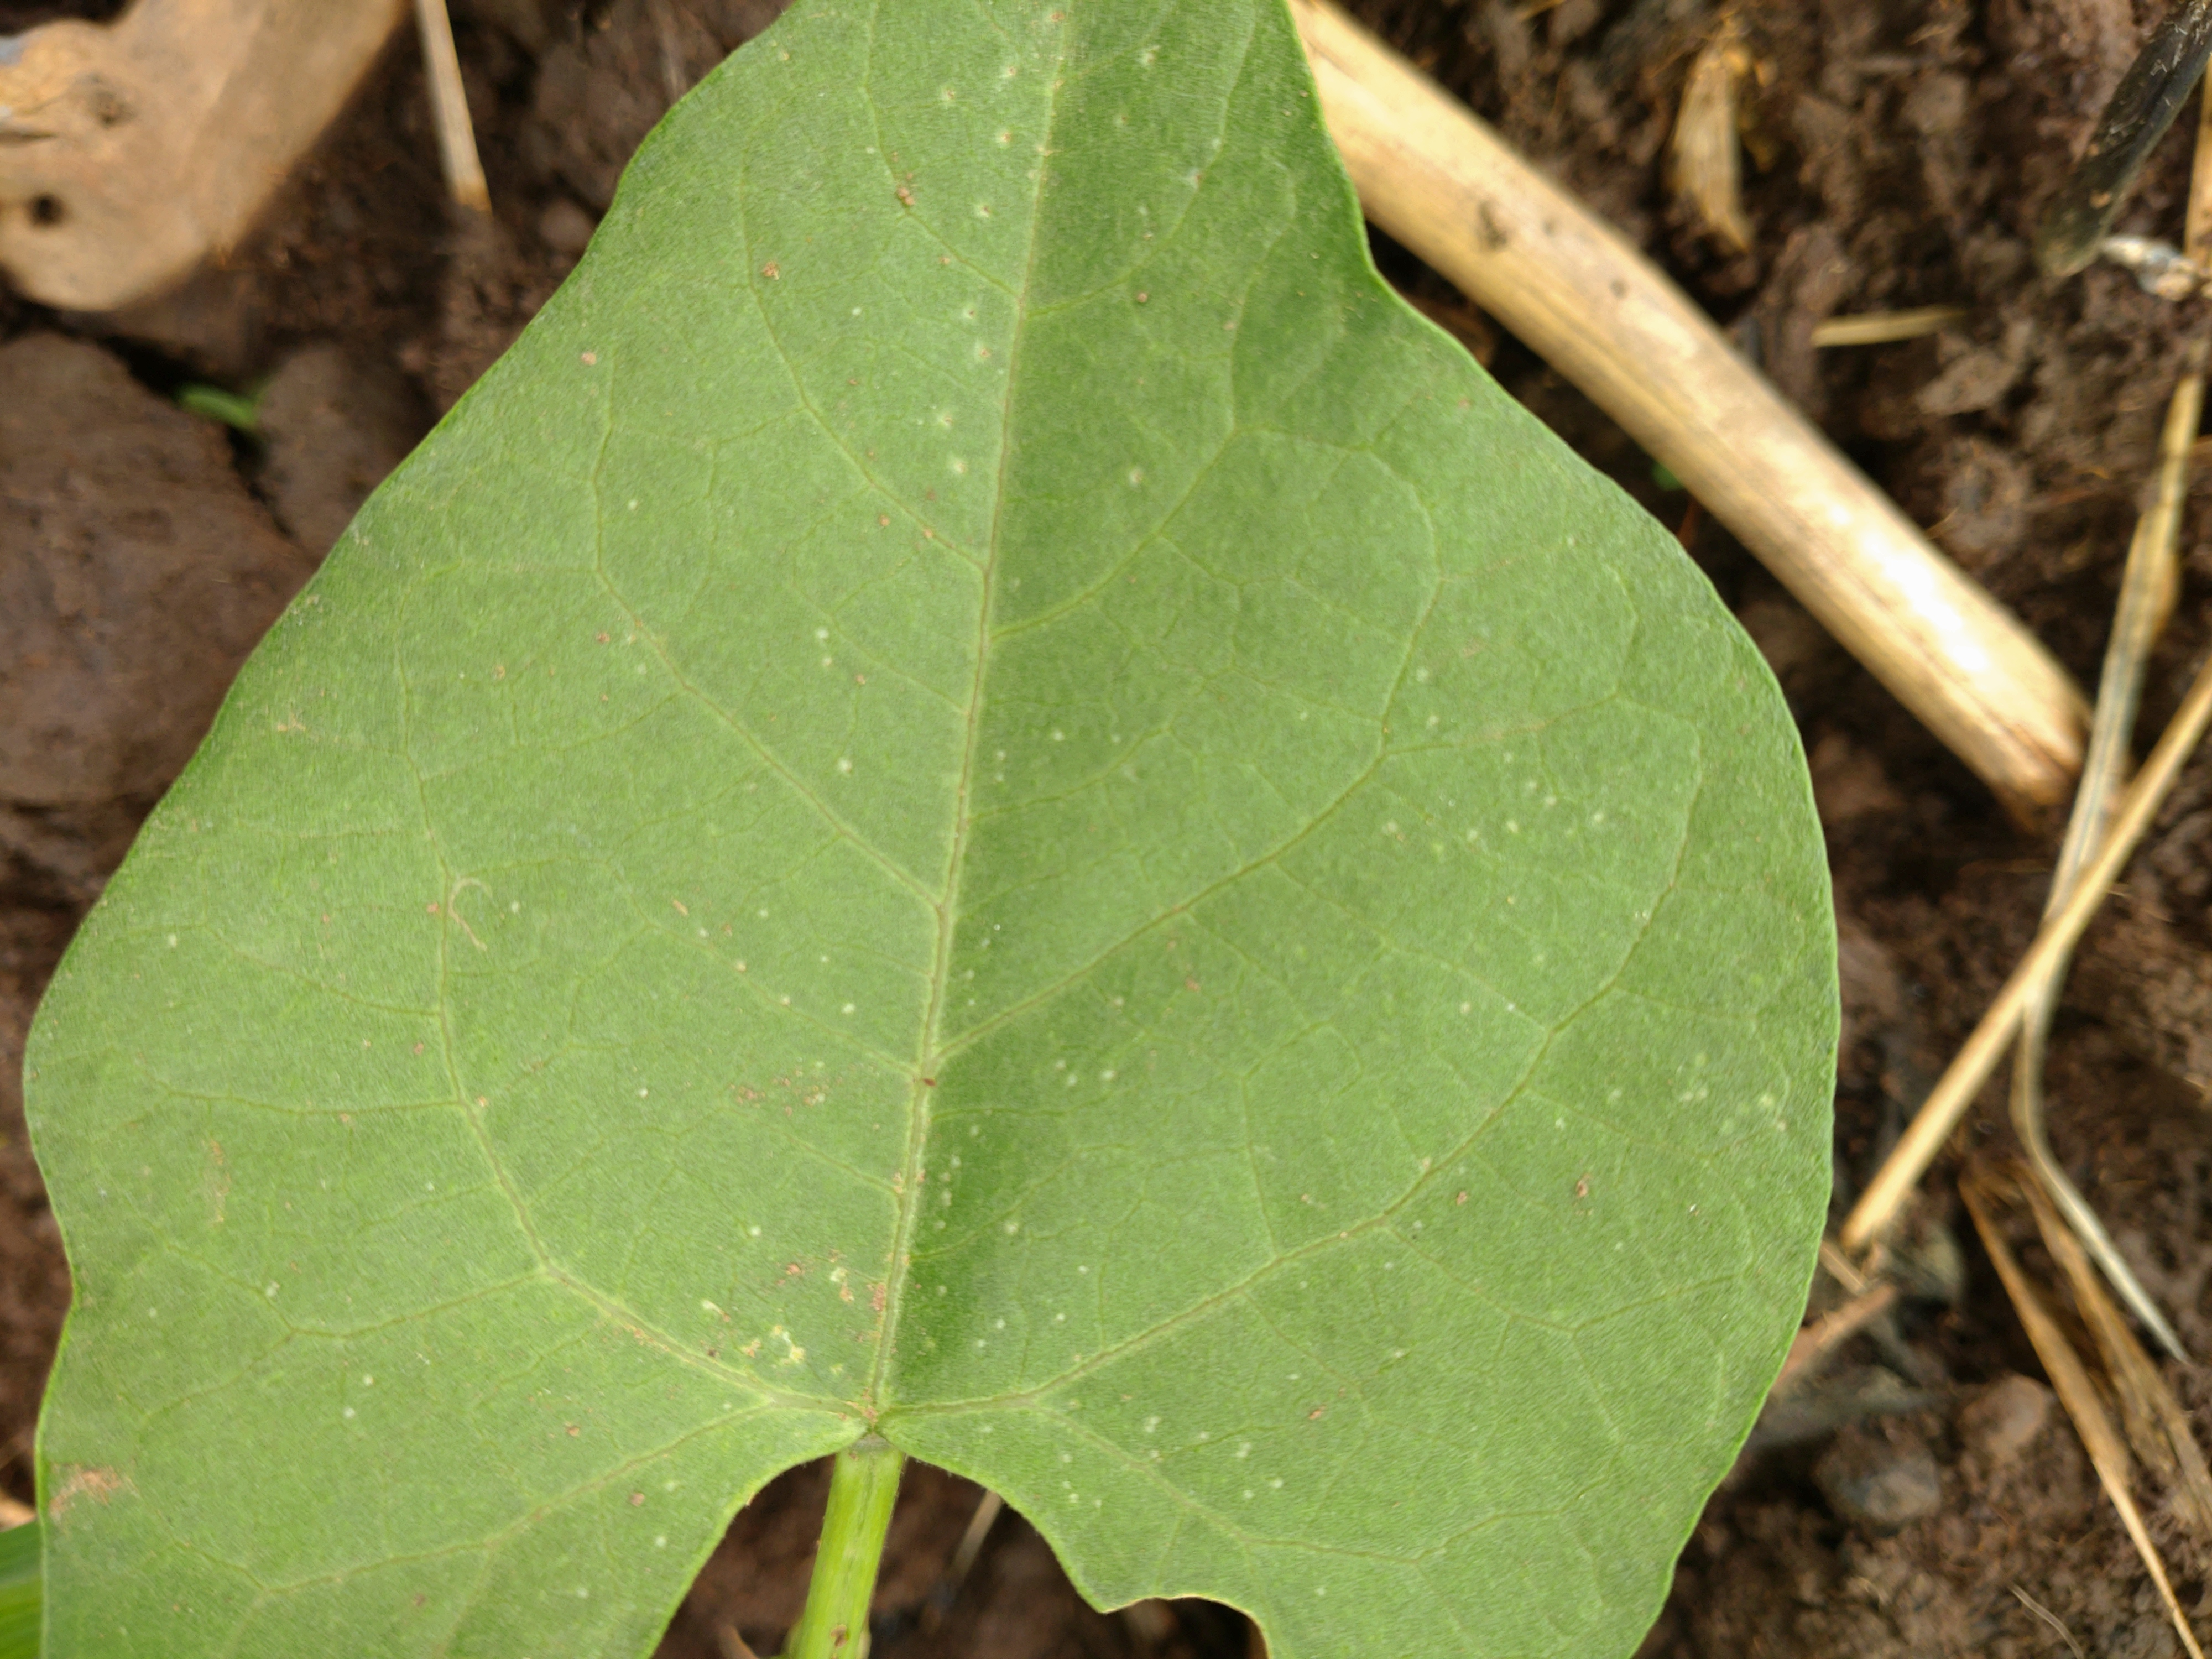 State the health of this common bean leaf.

healthy
